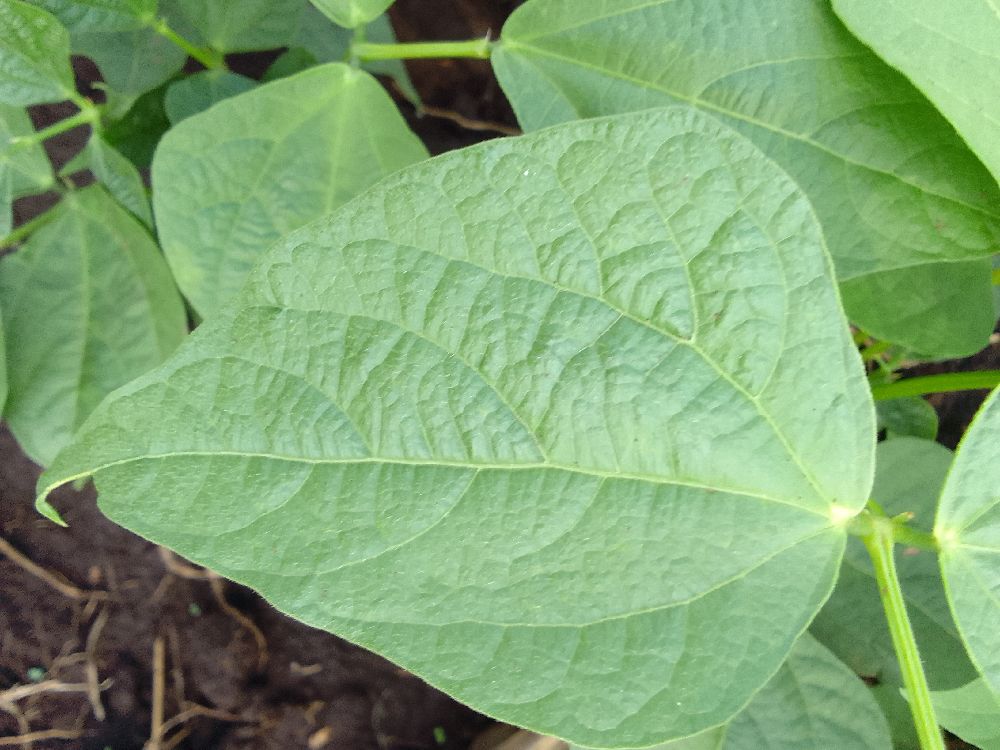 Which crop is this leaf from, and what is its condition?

common bean, healthy
